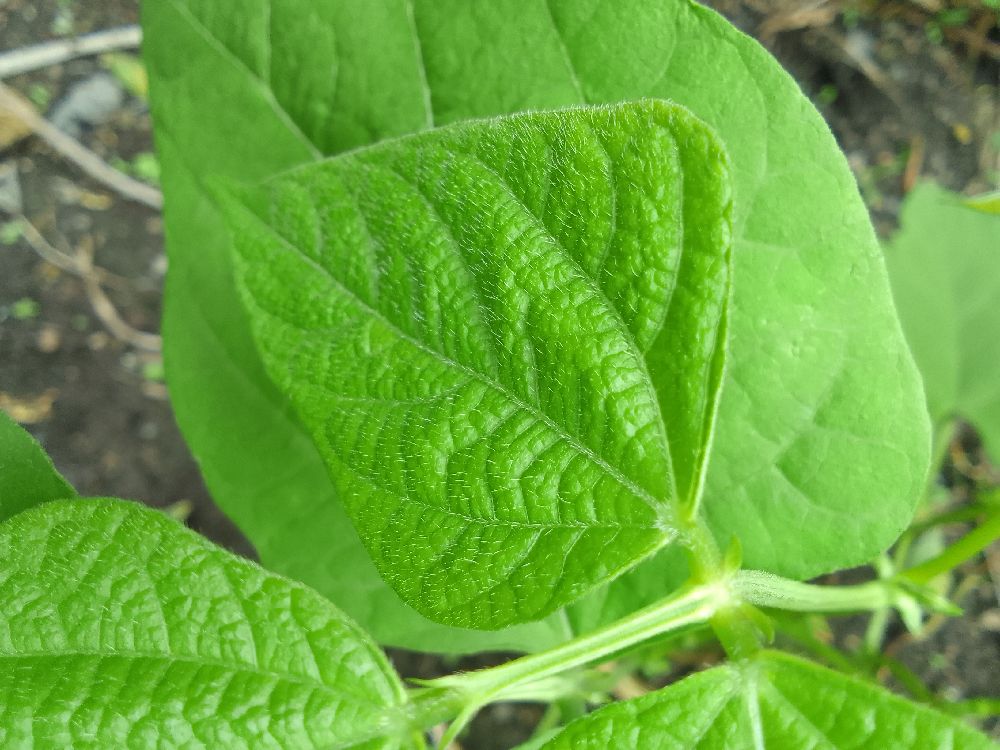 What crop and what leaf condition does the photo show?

common bean, healthy
